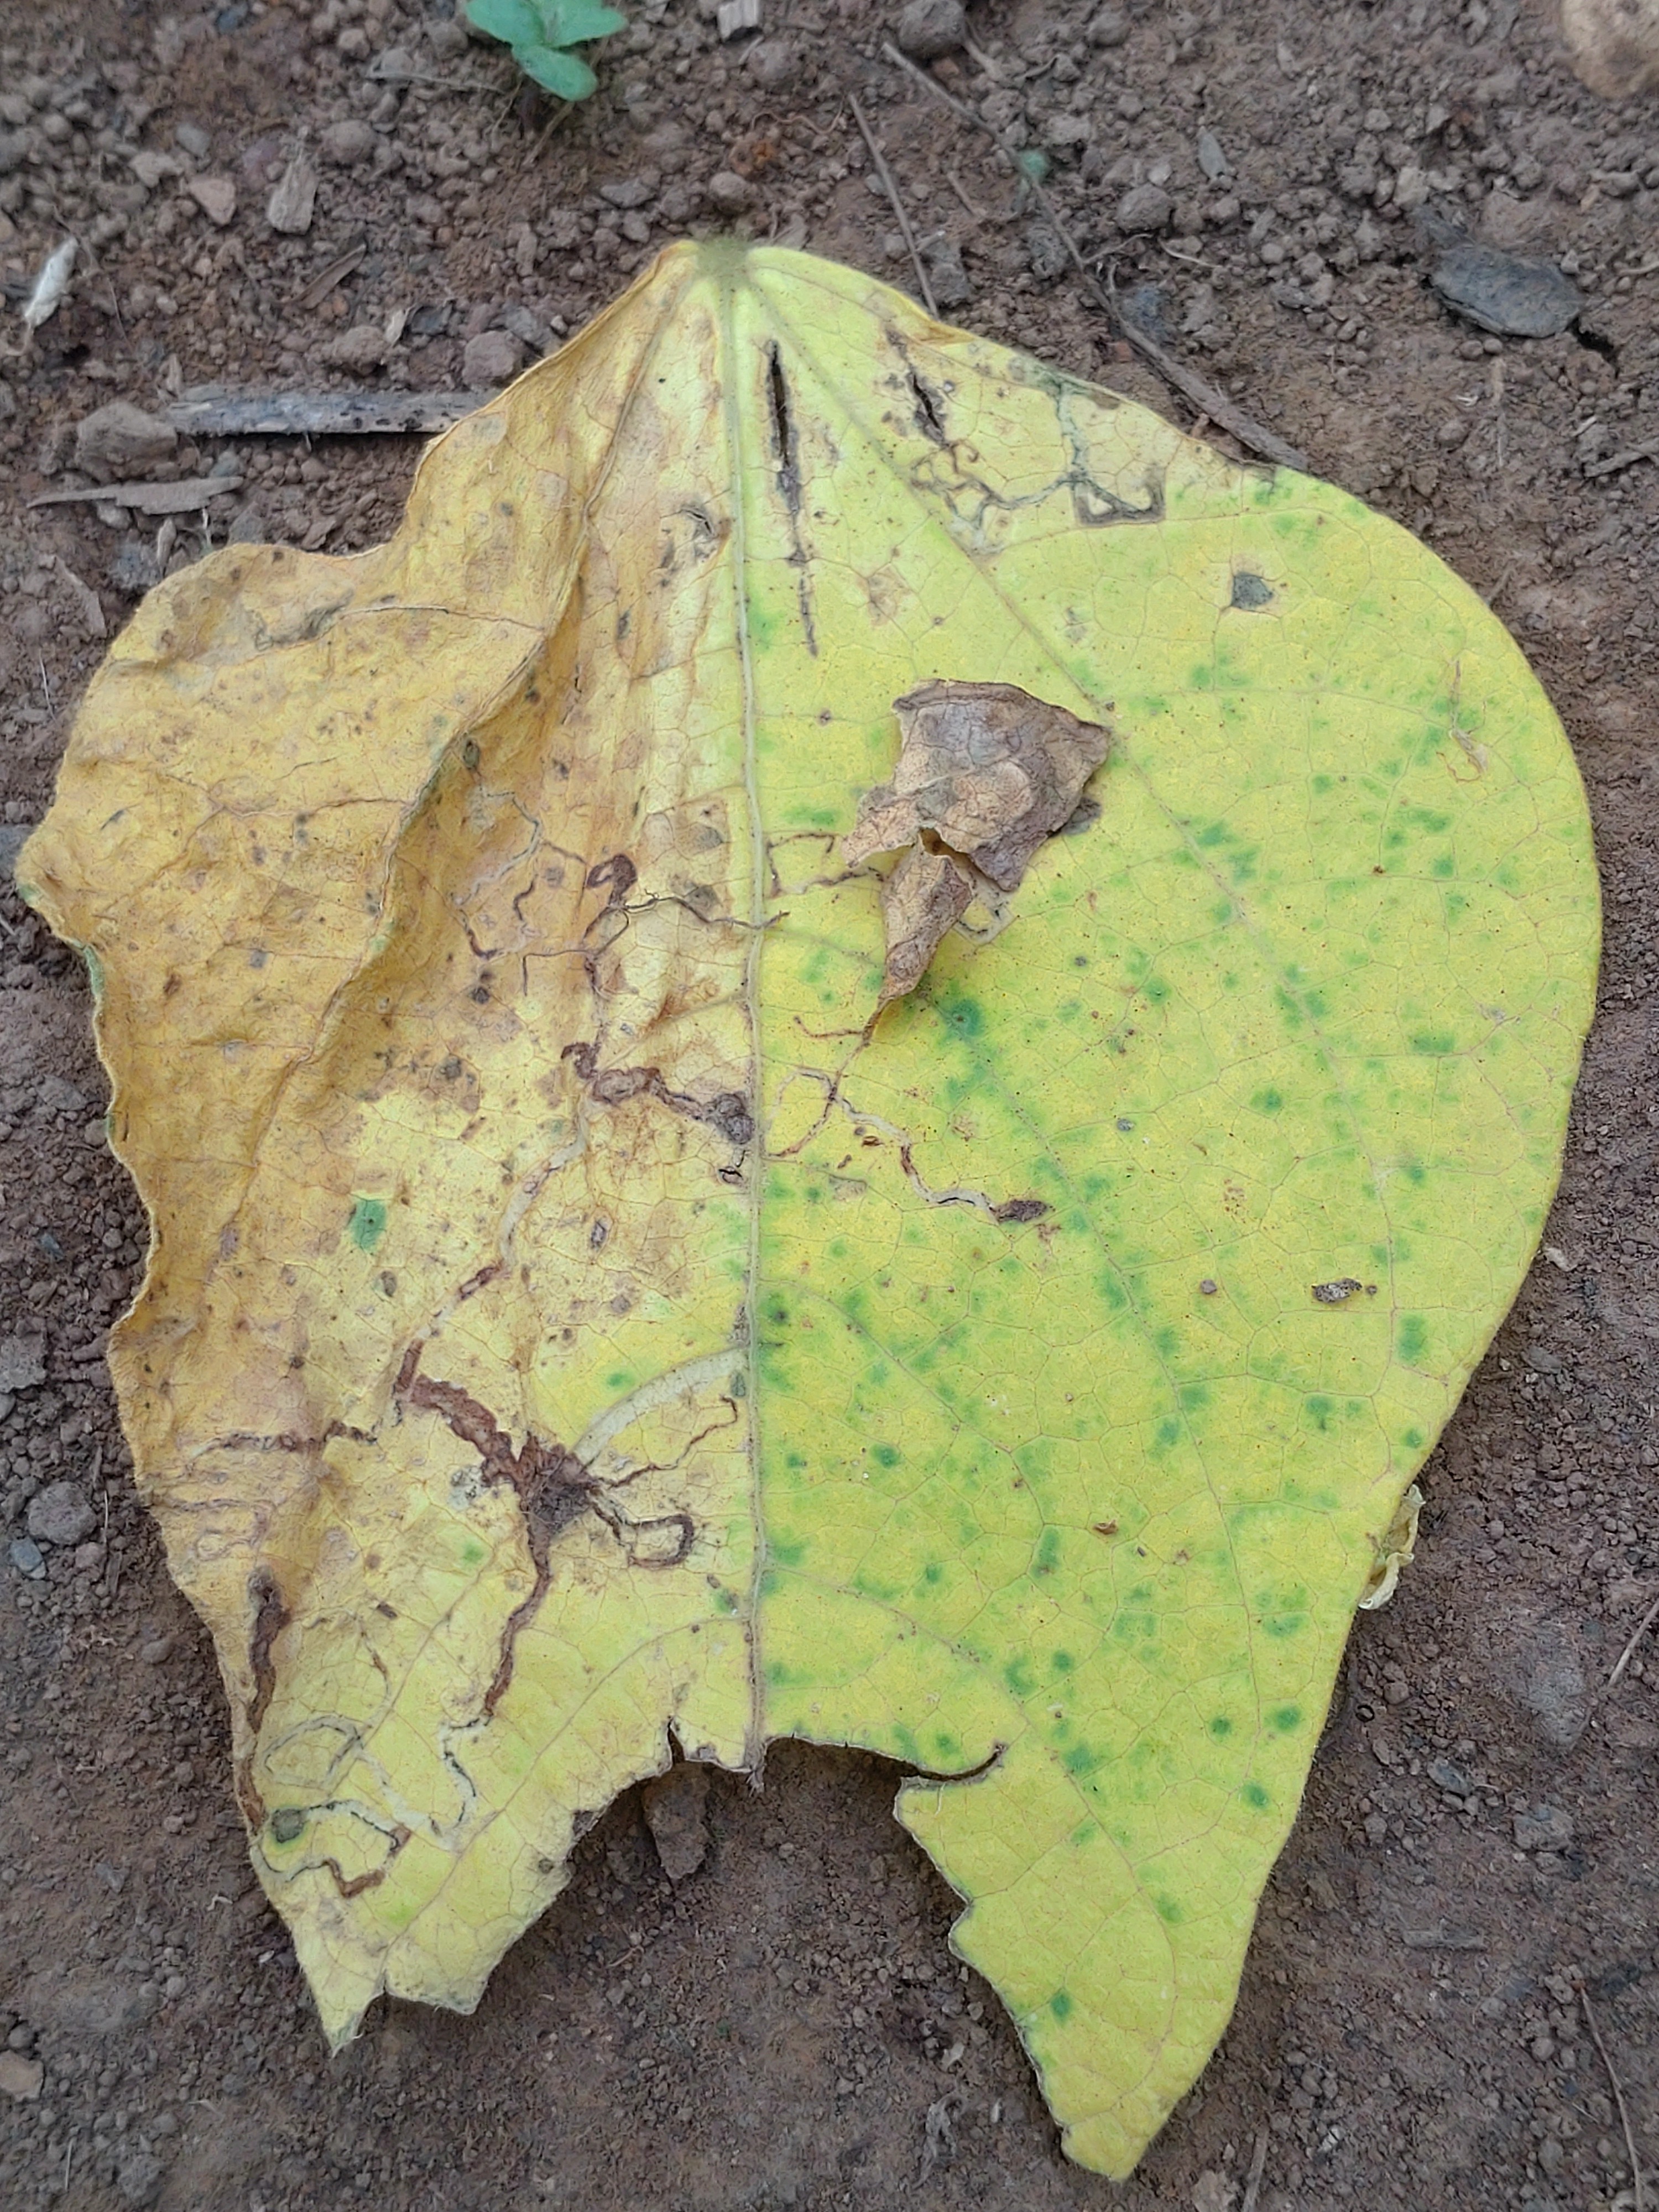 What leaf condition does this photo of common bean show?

anthracnose
